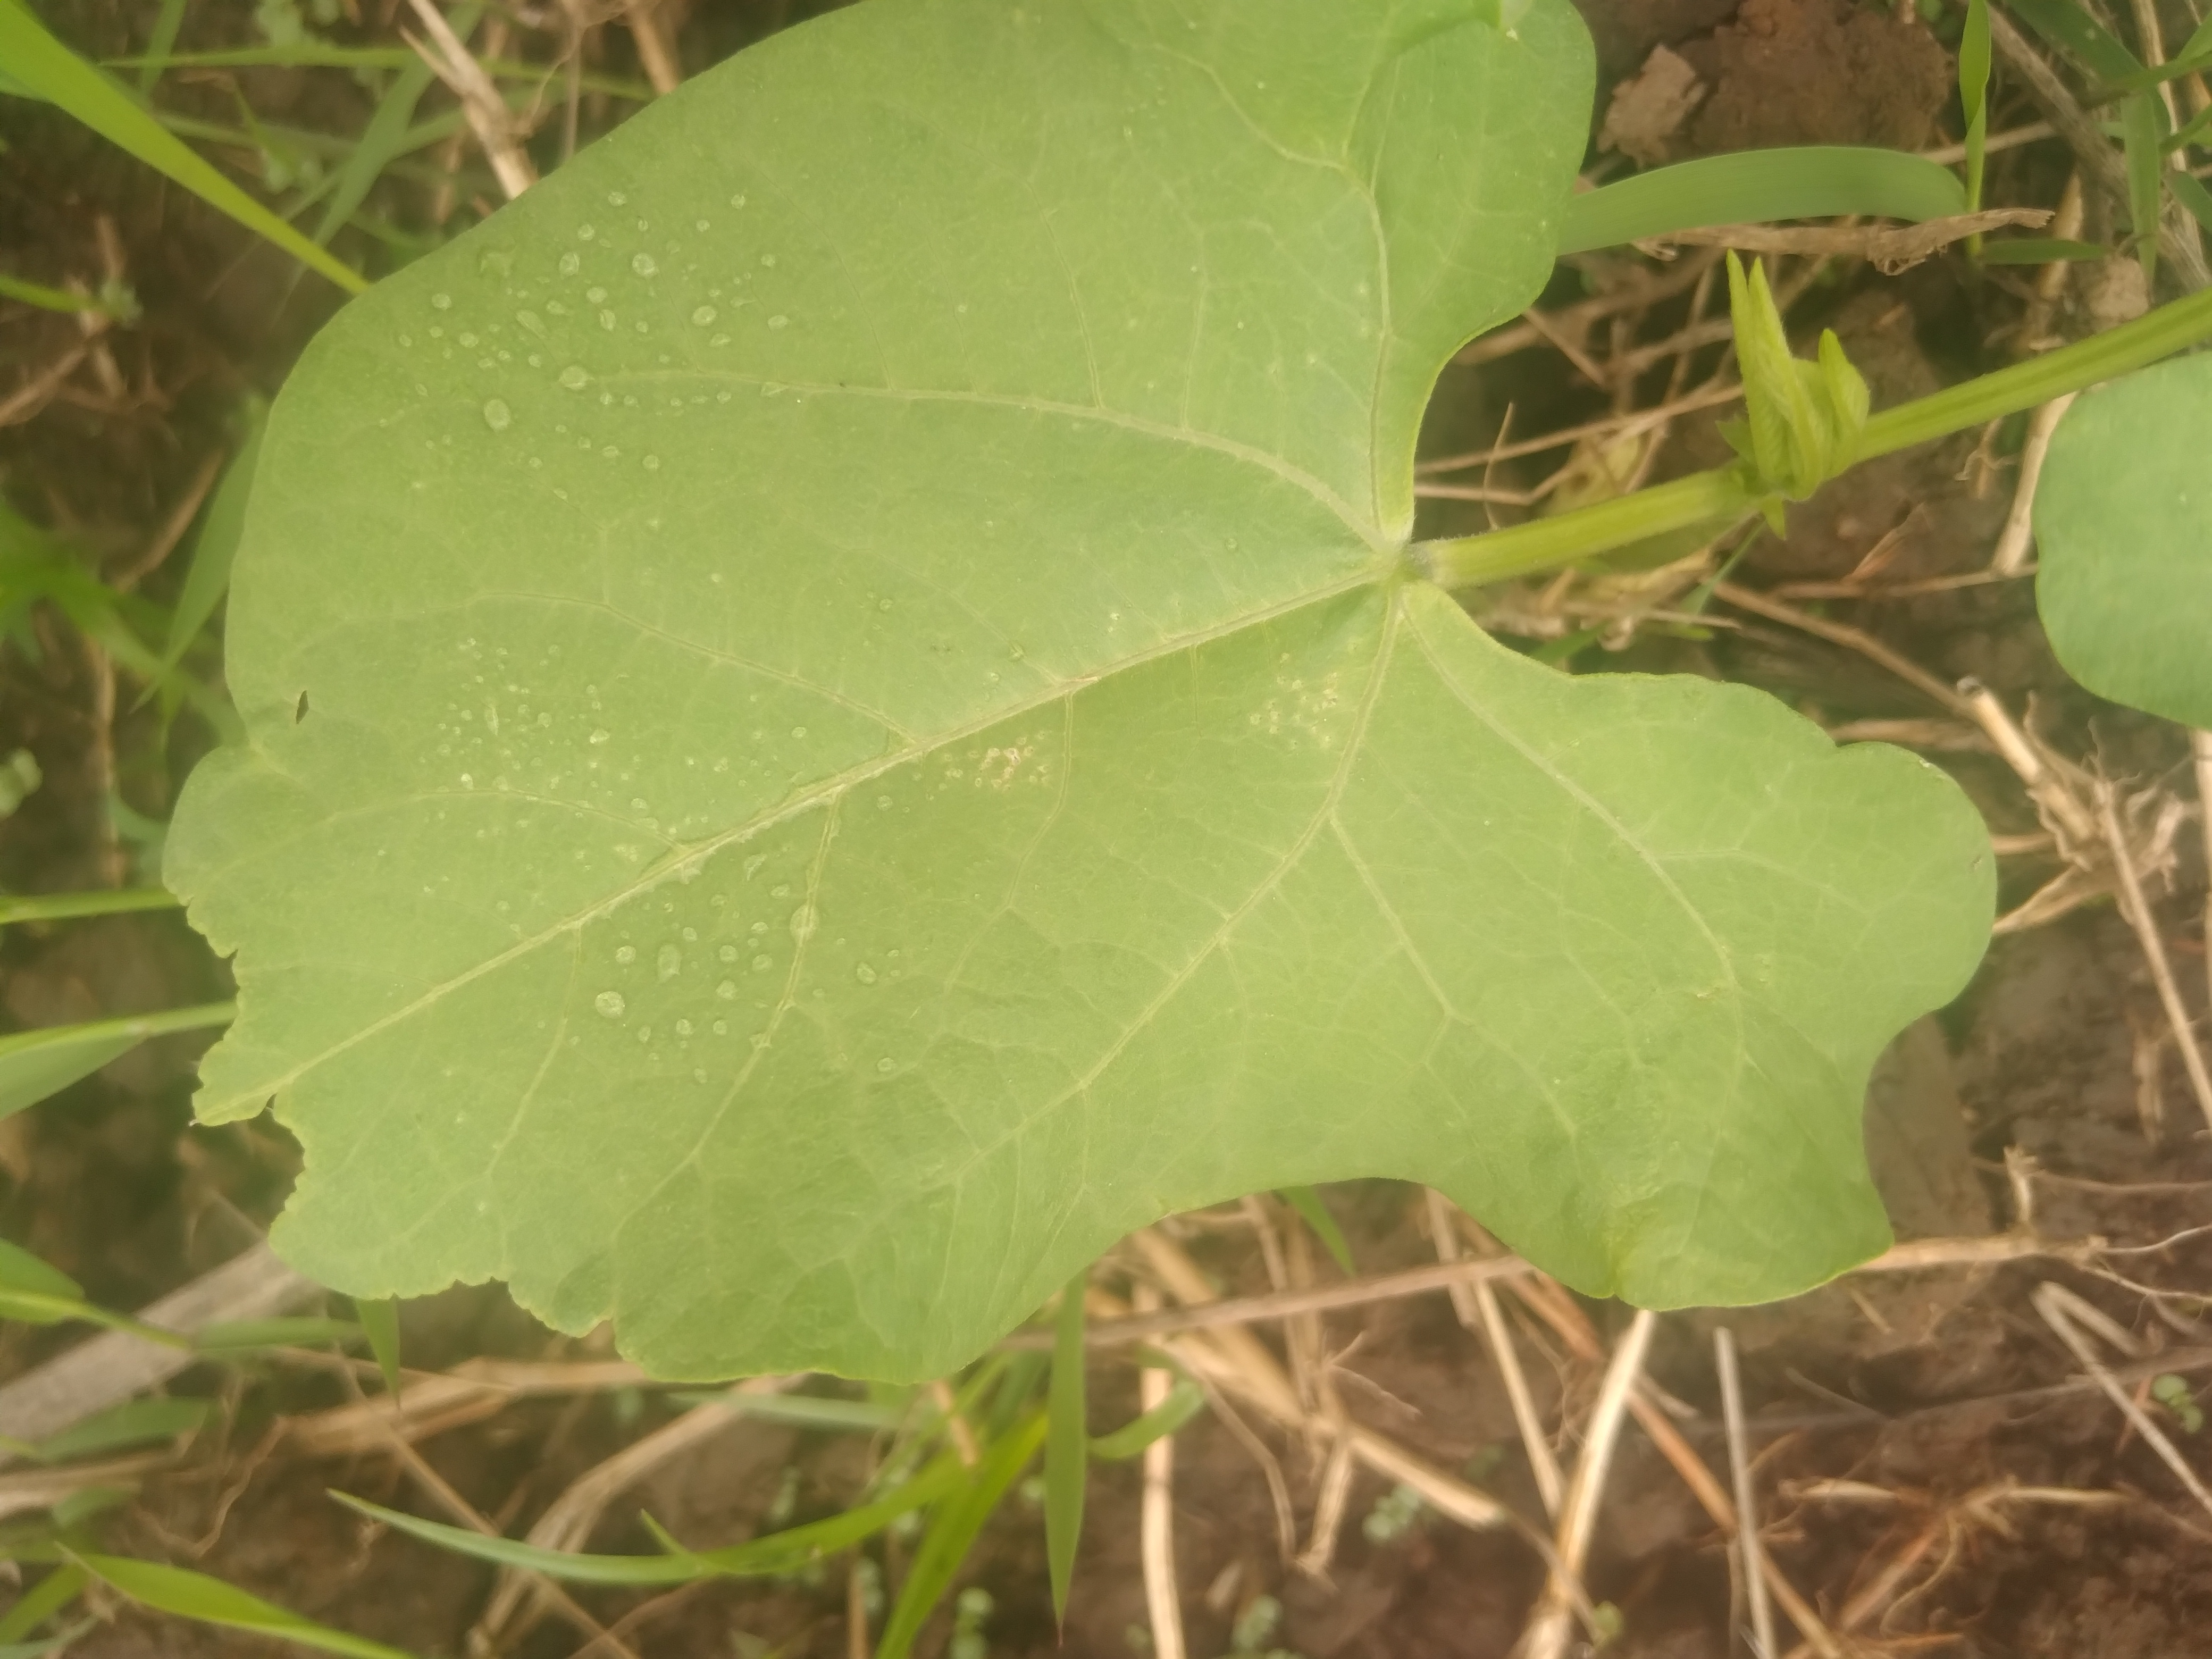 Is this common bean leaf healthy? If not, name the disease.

healthy
